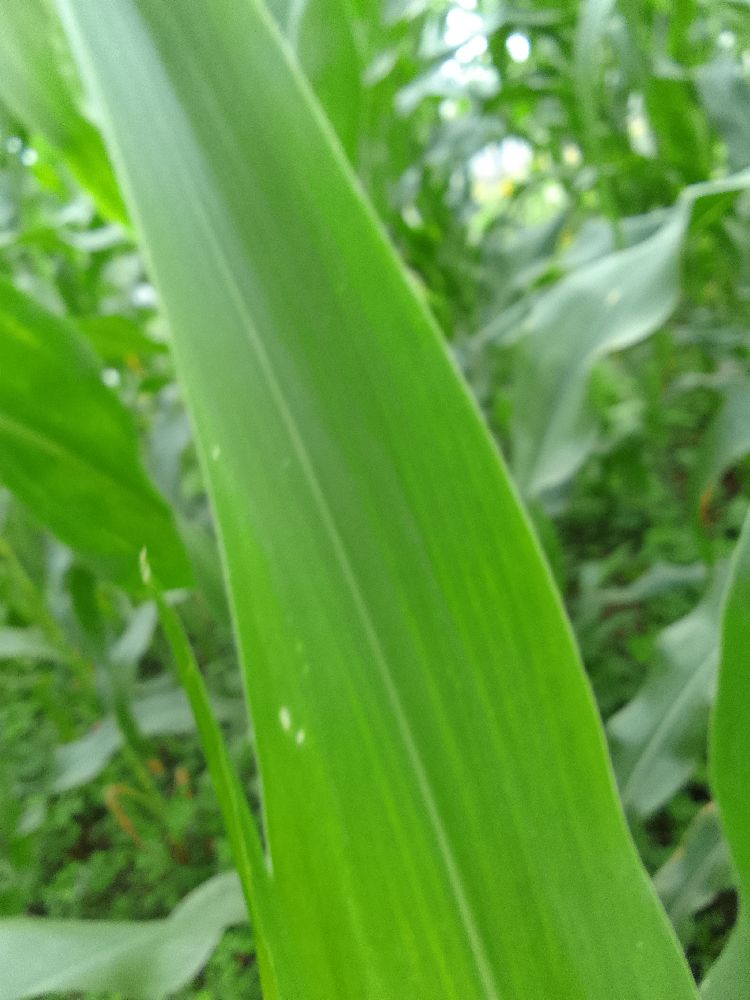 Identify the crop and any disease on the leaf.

maize, healthy
